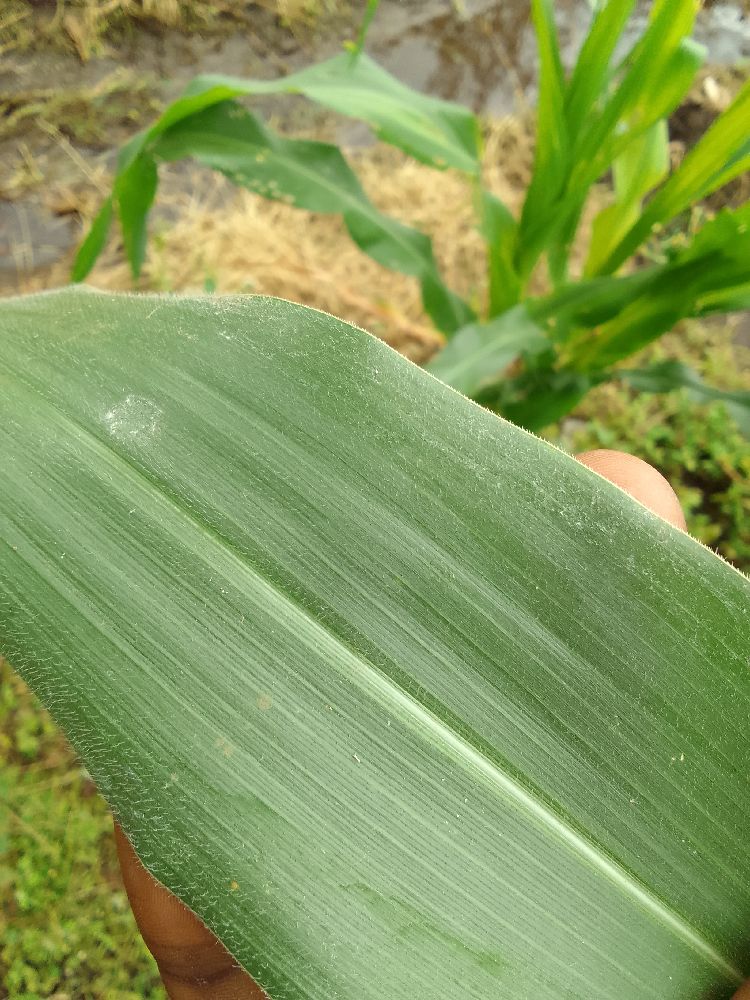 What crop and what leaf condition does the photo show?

maize, healthy
